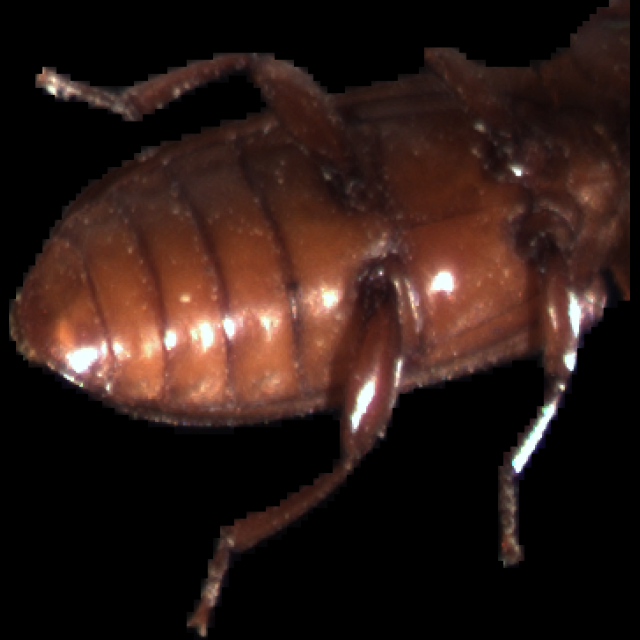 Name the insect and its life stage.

mealworm beetle
